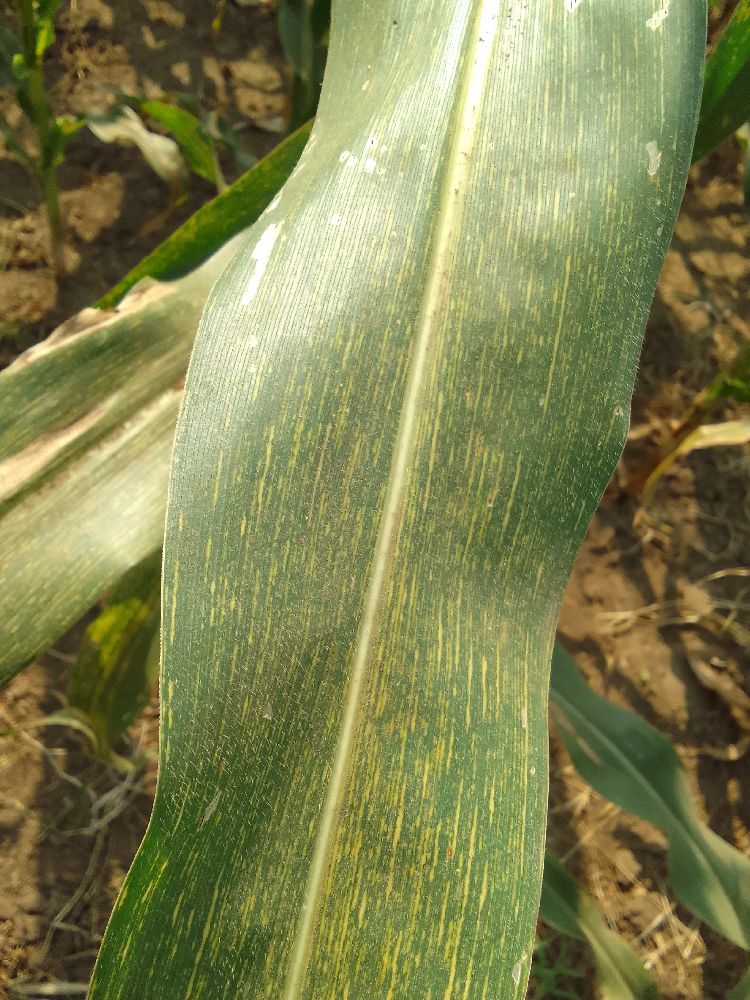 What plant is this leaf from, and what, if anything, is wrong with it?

maize, maize streak virus
